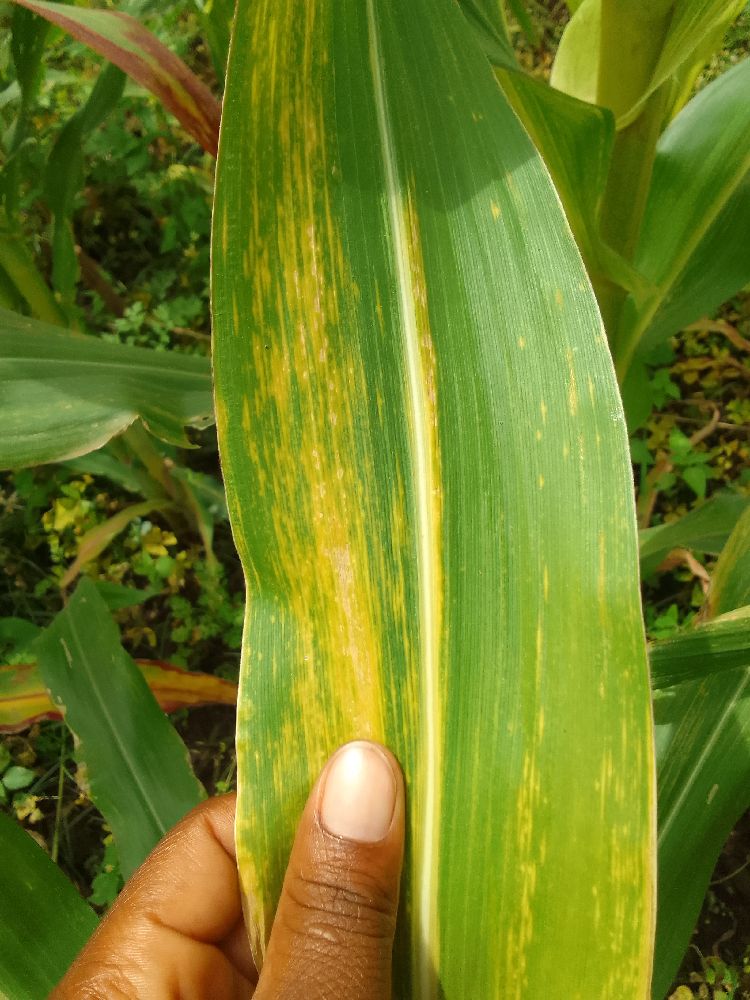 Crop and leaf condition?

maize, maize lethal necrosis
